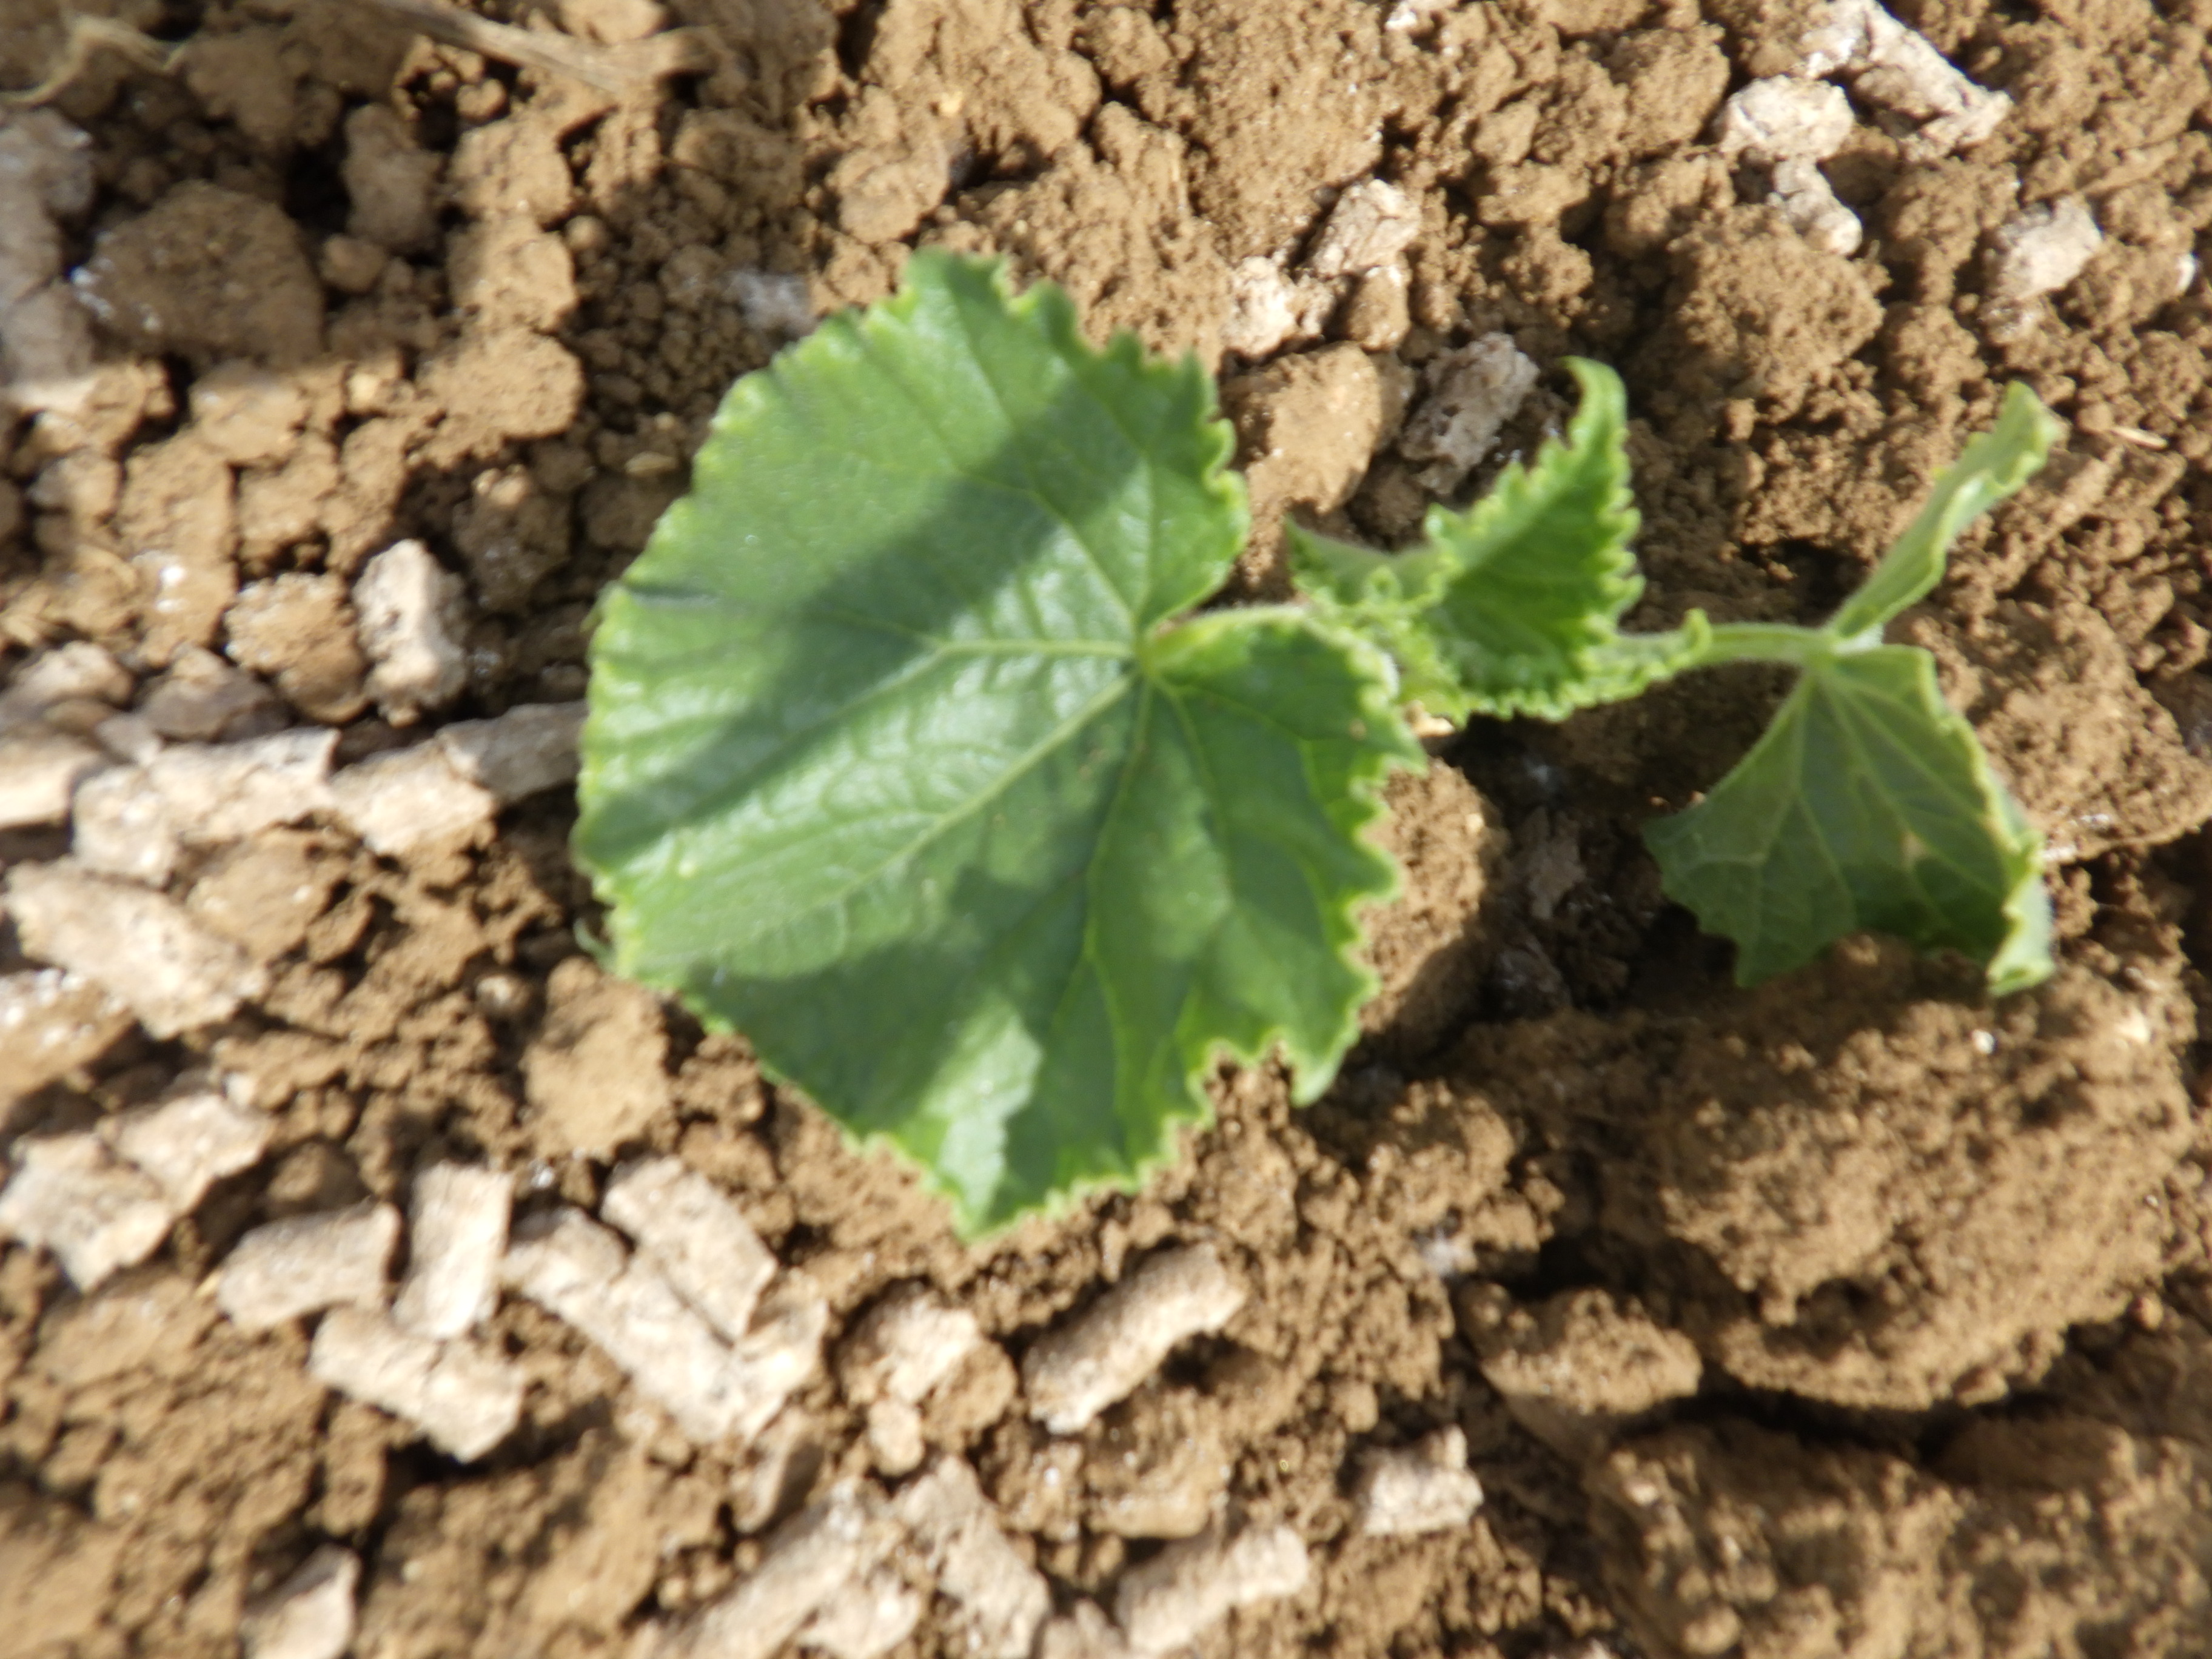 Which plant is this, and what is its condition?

cucumber, healthy
